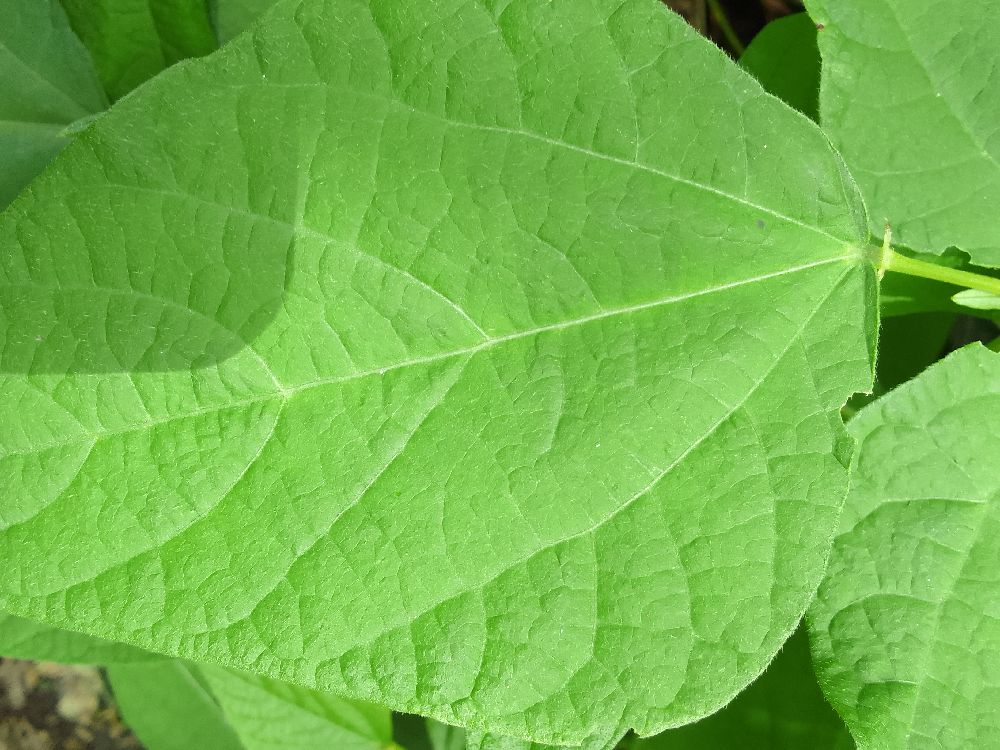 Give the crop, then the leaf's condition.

common bean, healthy
